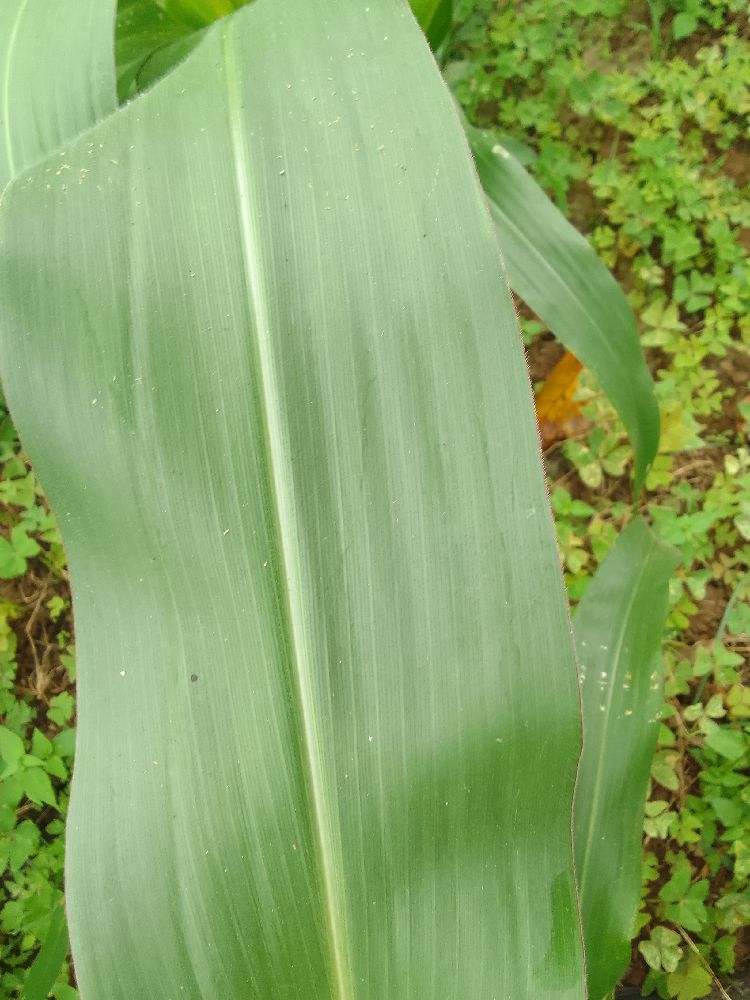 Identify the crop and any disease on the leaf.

maize, healthy
